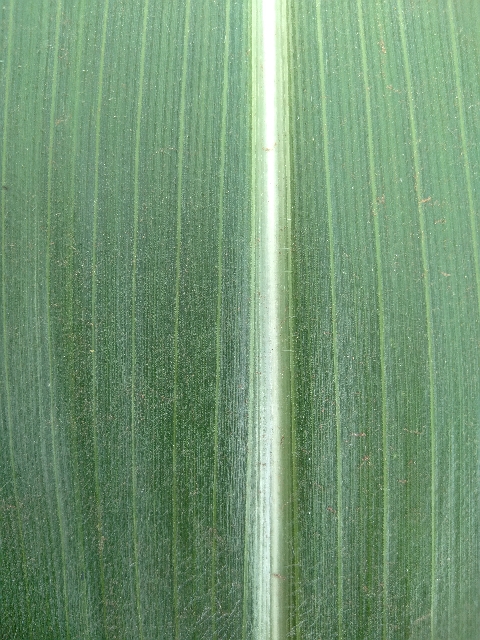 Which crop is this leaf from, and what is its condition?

maize, healthy
